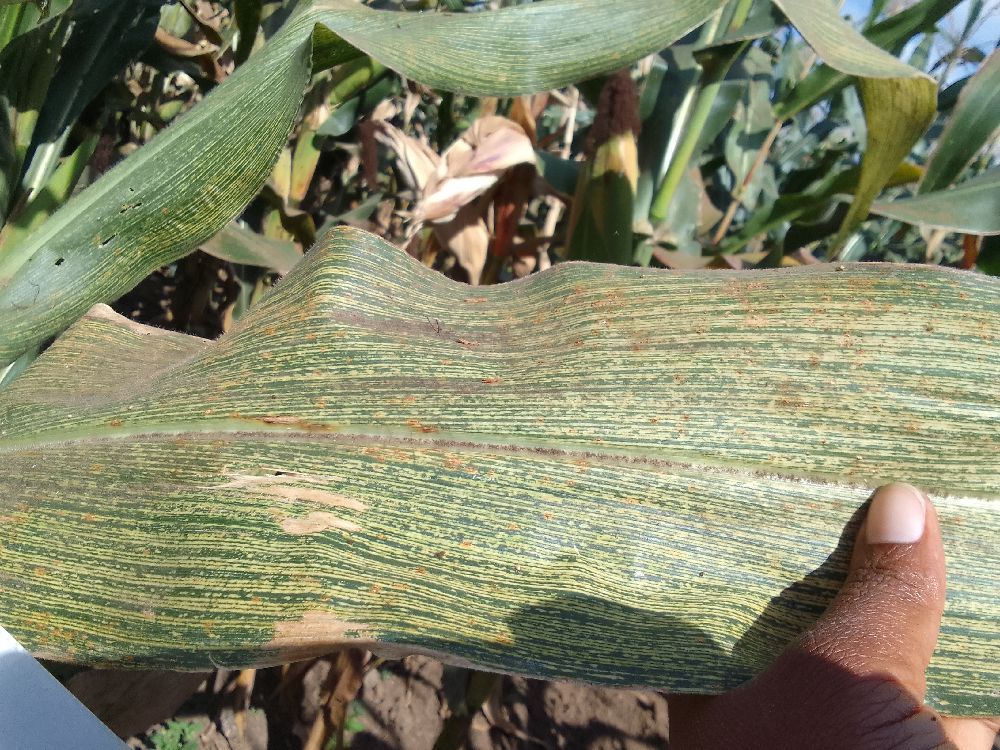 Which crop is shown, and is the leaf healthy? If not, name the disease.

maize, maize streak virus
